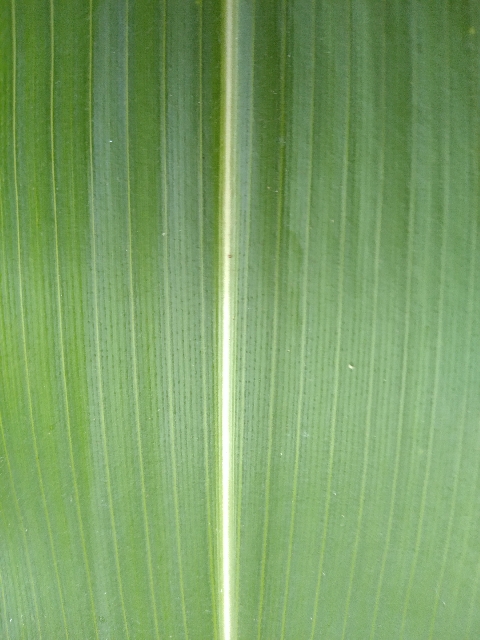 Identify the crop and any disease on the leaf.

maize, healthy
